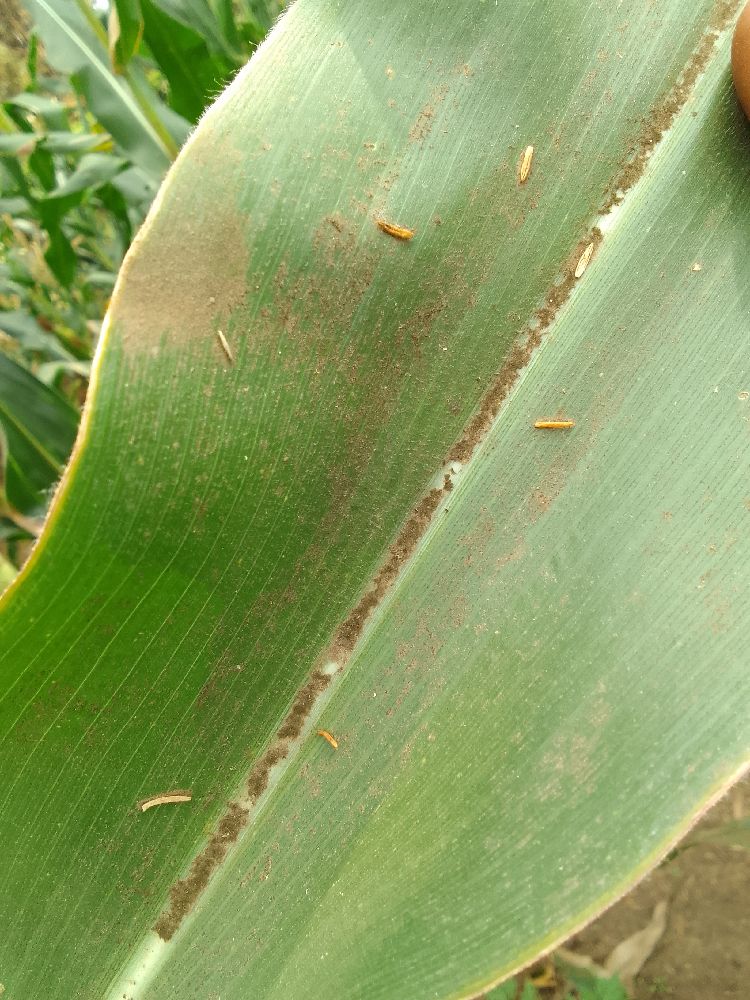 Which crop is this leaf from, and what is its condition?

maize, healthy
